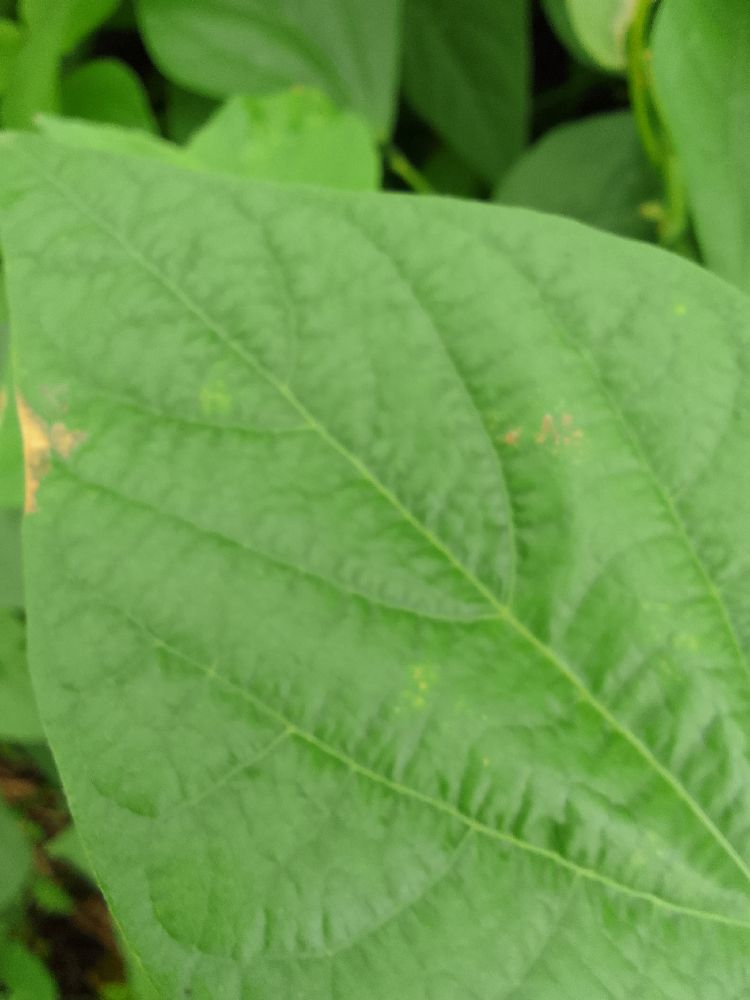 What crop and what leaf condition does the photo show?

common bean, healthy
